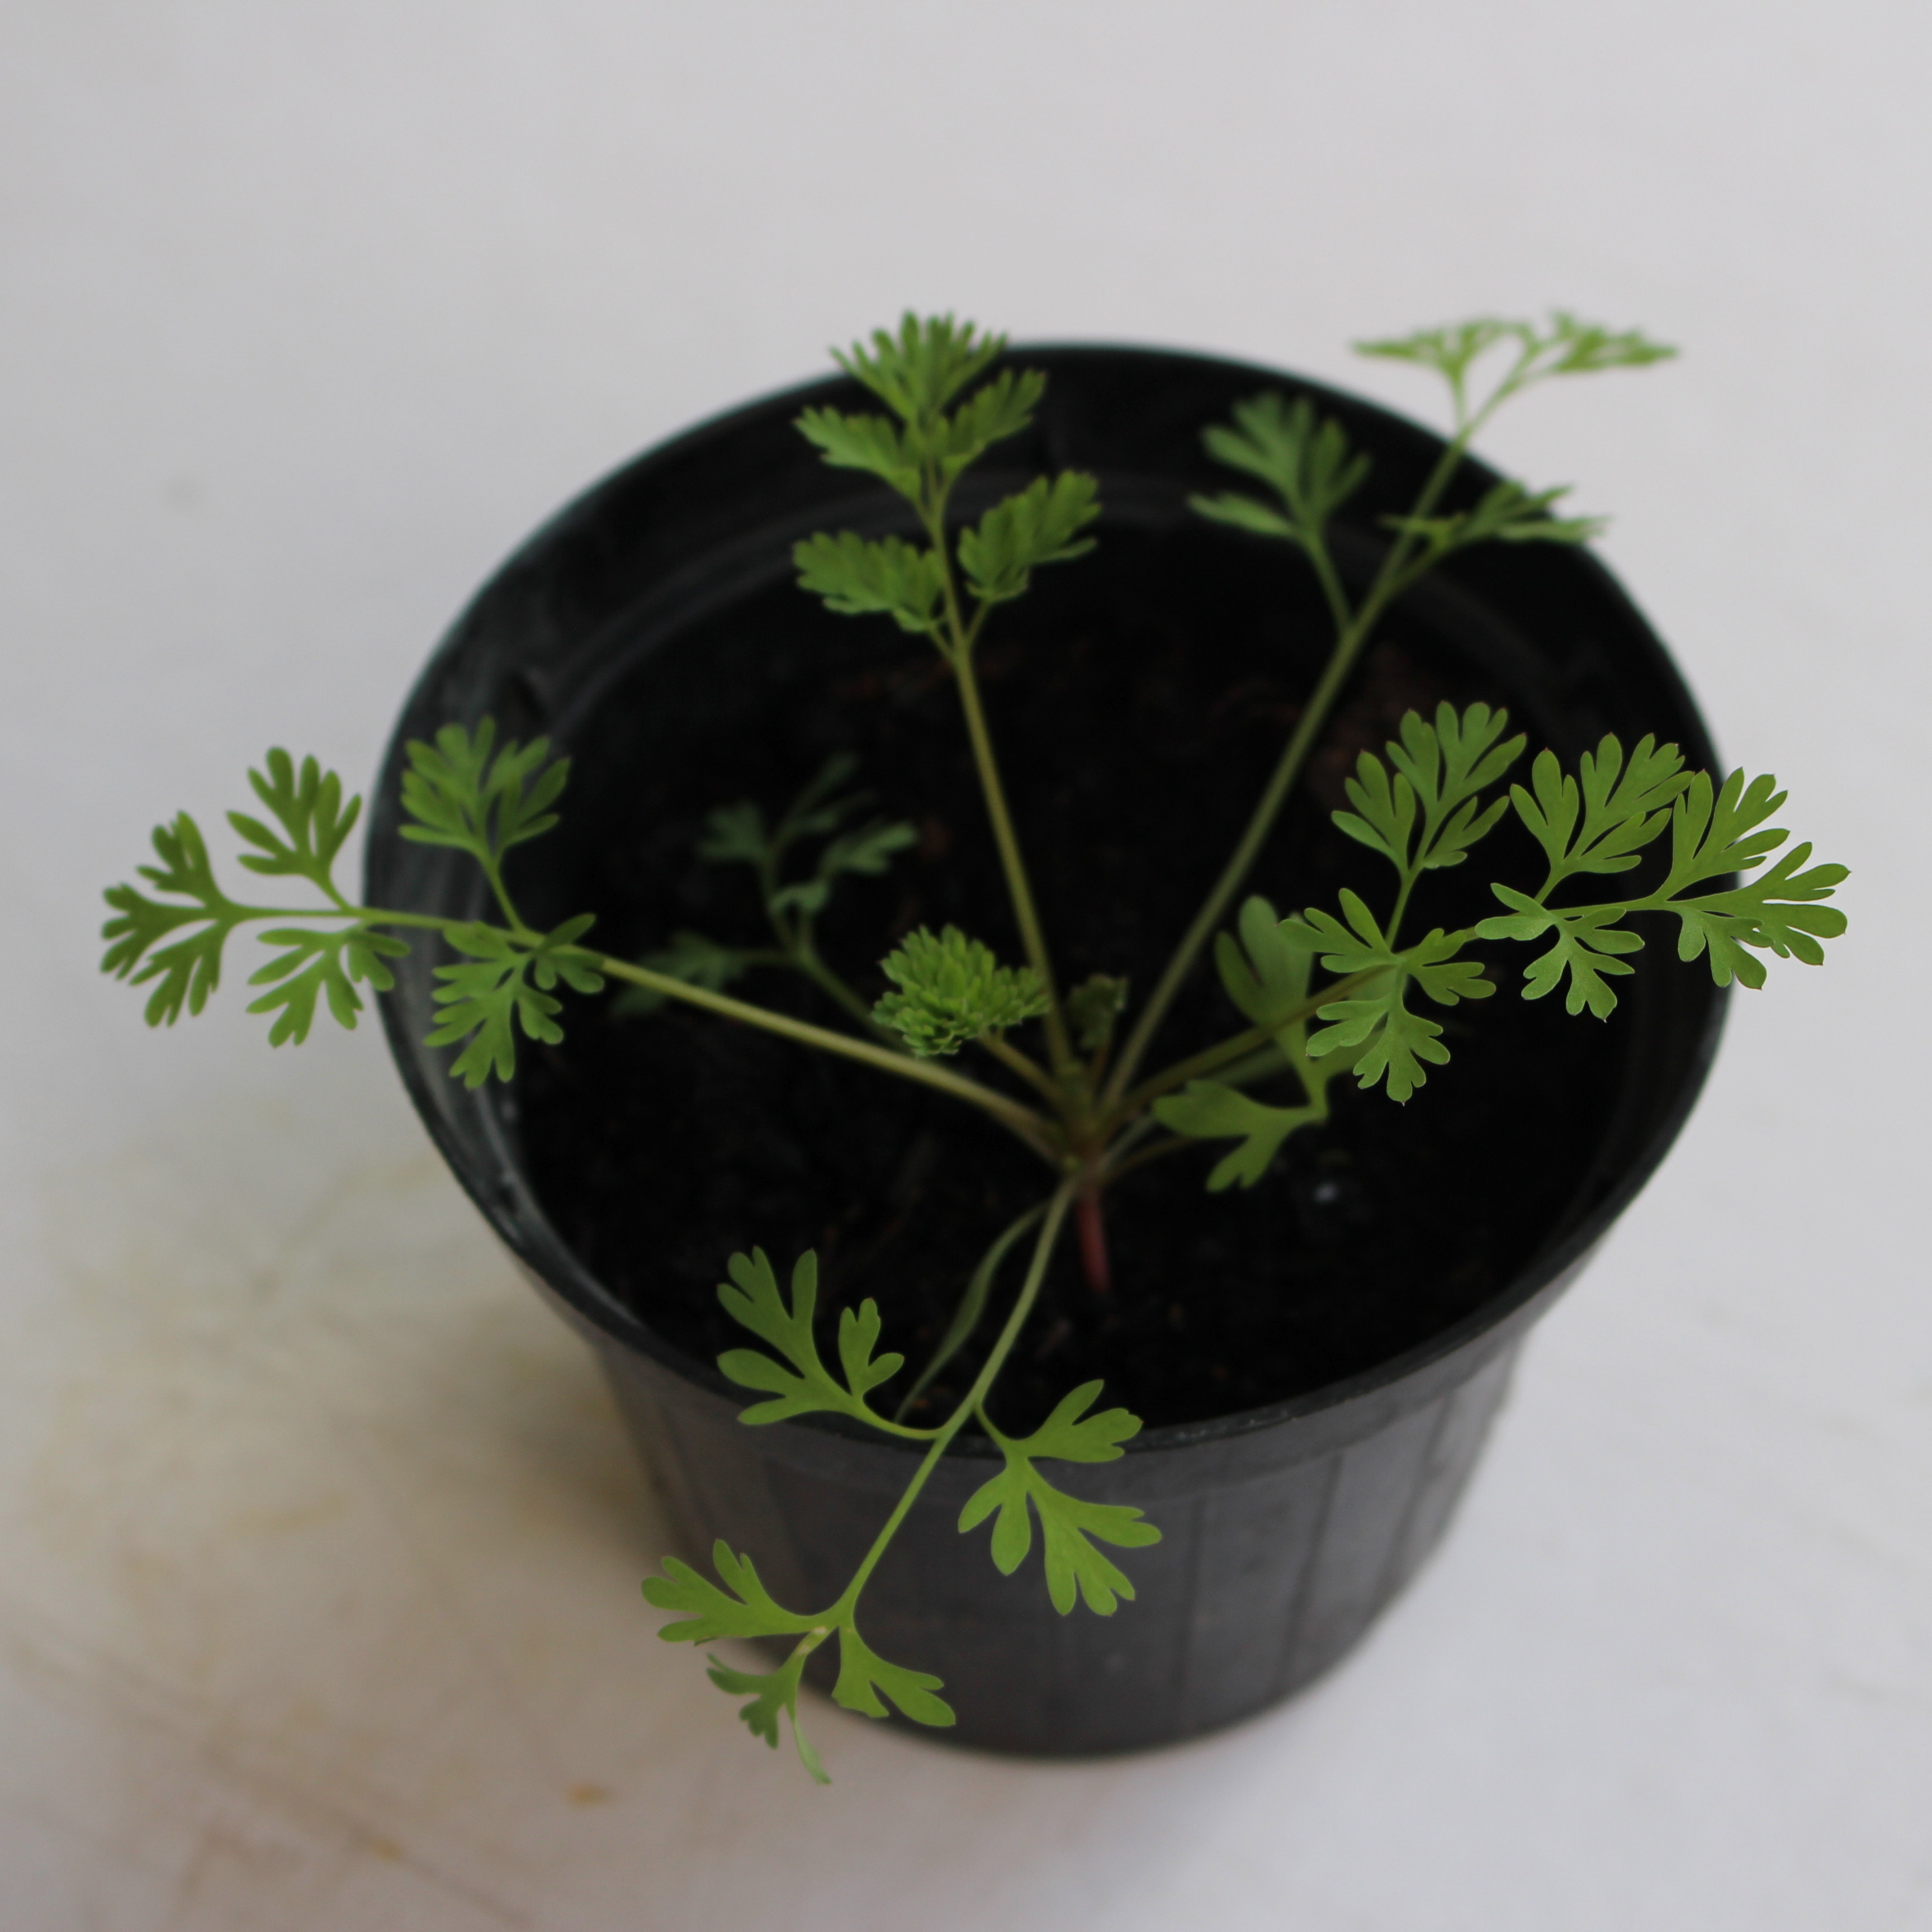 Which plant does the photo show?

Fumaria officinalis
